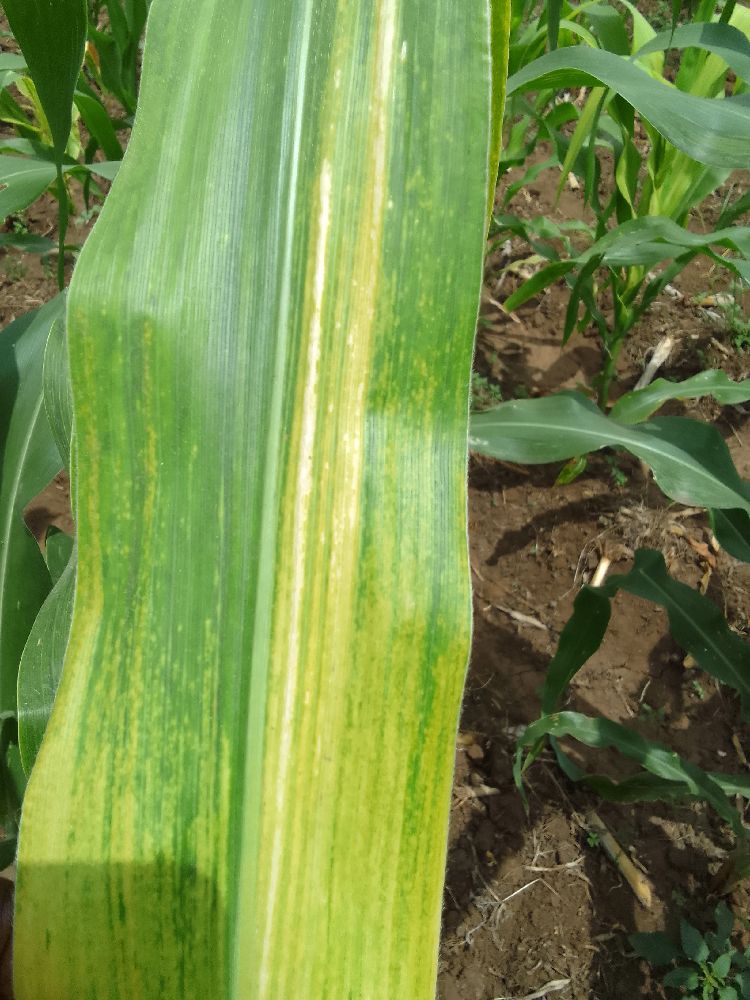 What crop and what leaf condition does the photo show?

maize, maize lethal necrosis
